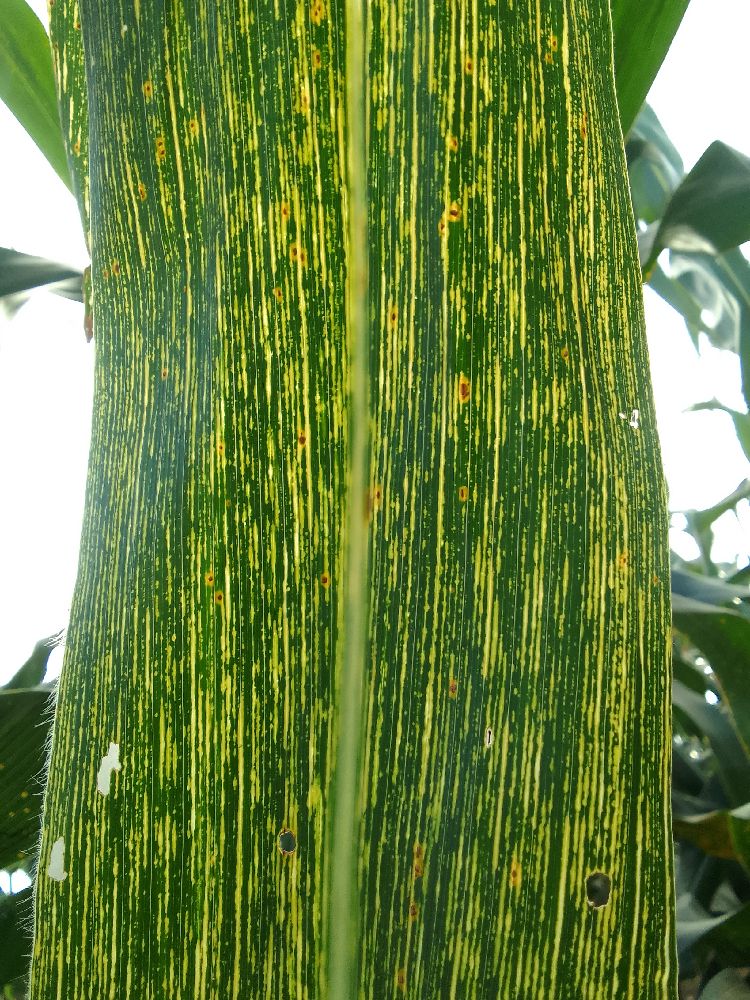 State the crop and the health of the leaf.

maize, maize streak virus
